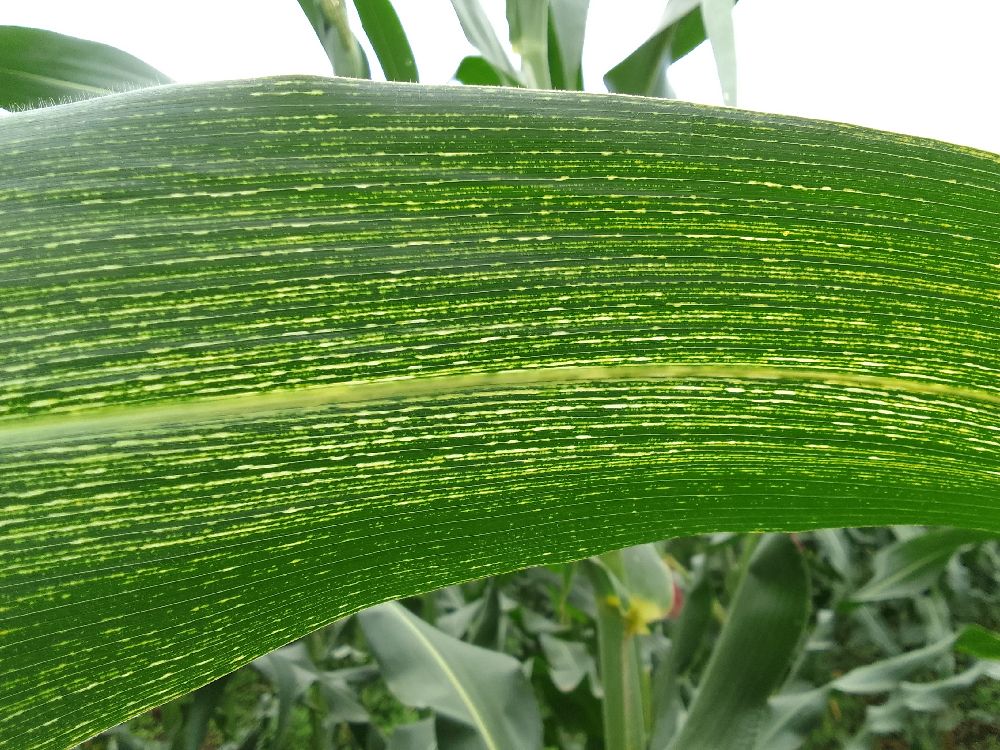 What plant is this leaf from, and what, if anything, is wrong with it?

maize, maize streak virus
